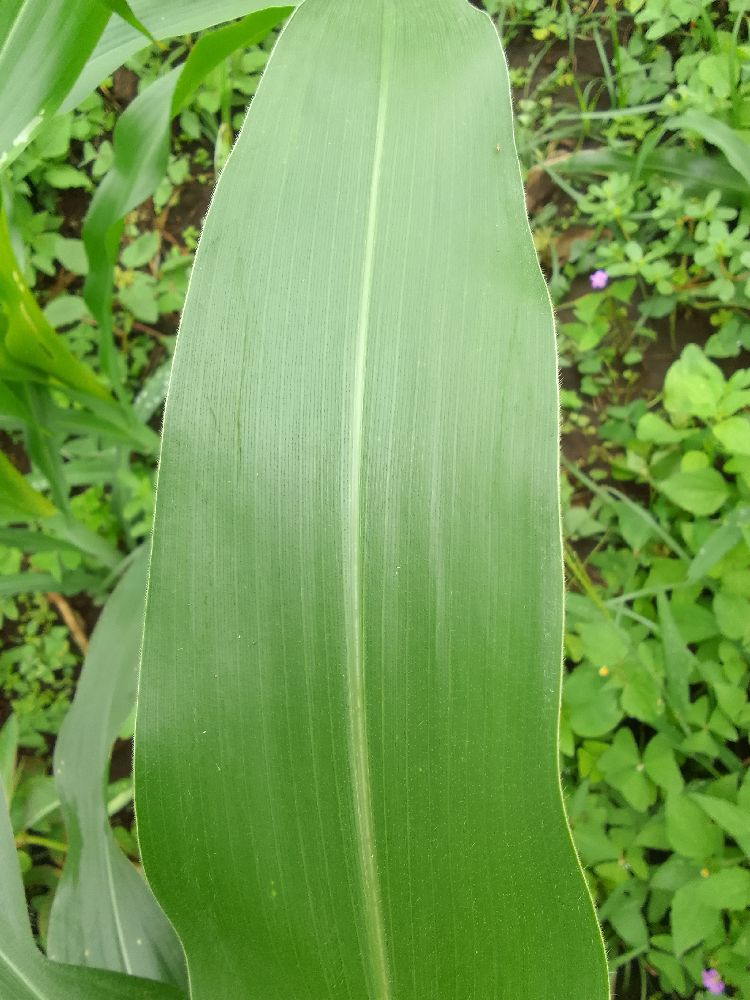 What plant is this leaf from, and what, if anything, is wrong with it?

maize, healthy
